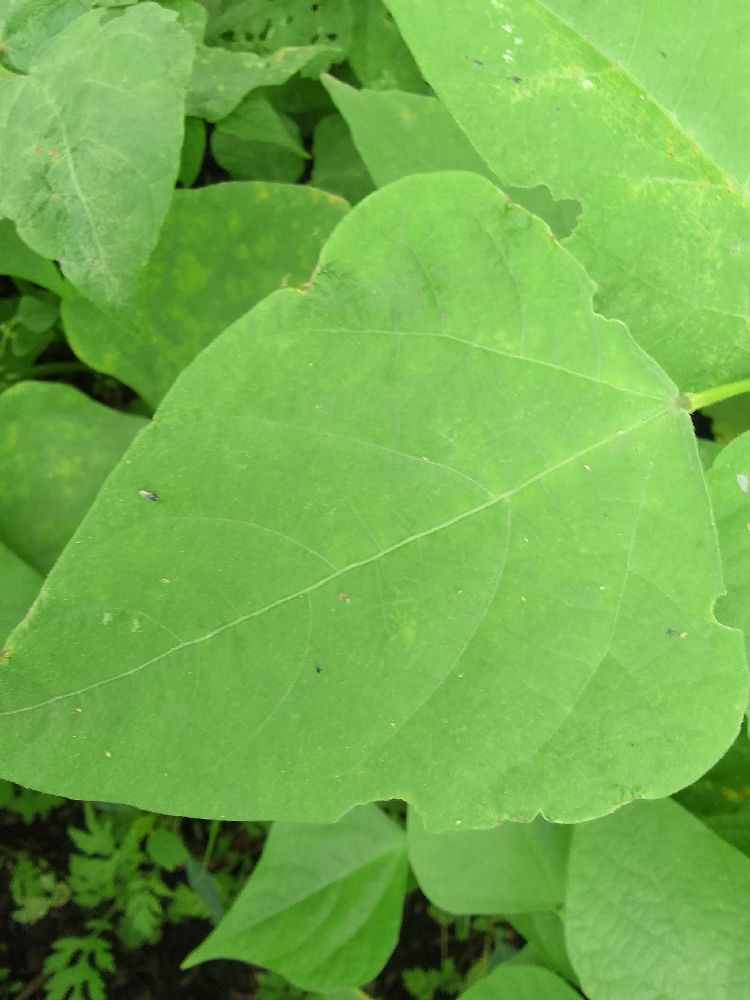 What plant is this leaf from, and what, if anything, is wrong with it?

common bean, healthy
